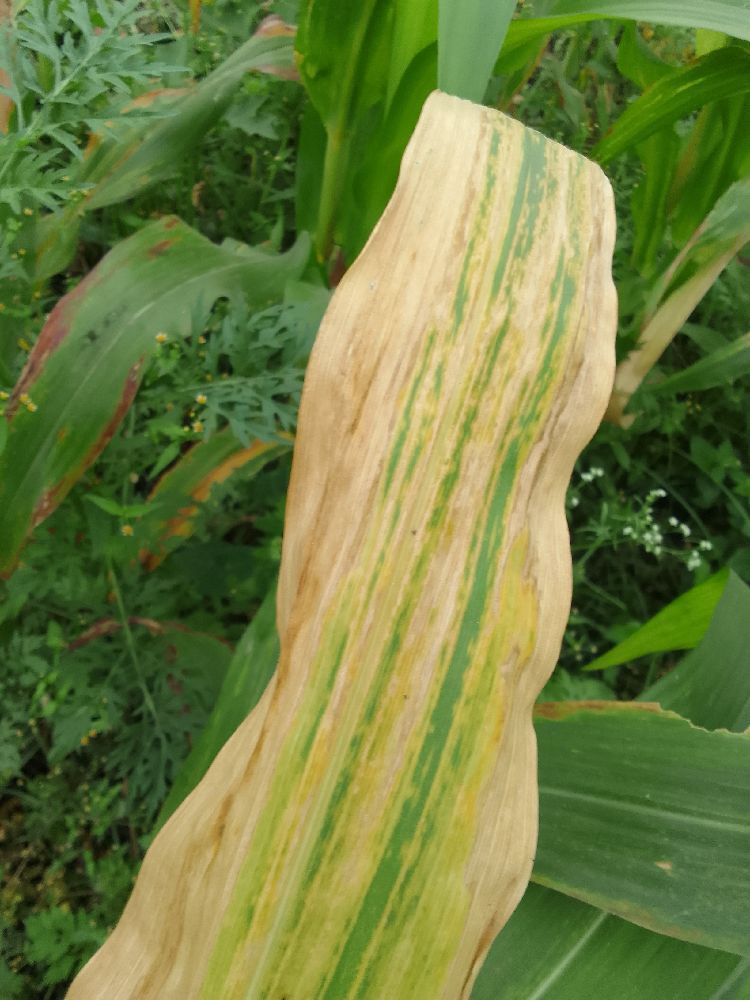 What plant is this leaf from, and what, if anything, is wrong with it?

maize, maize lethal necrosis
